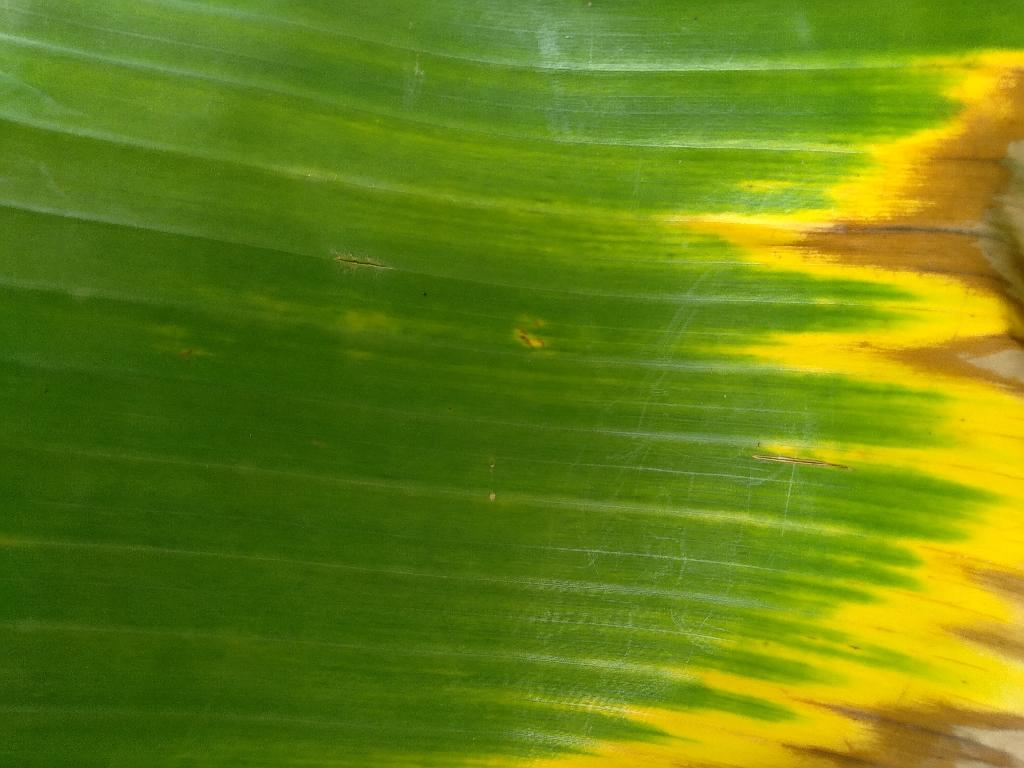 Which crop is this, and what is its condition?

banana, fusarium wilt race 1
